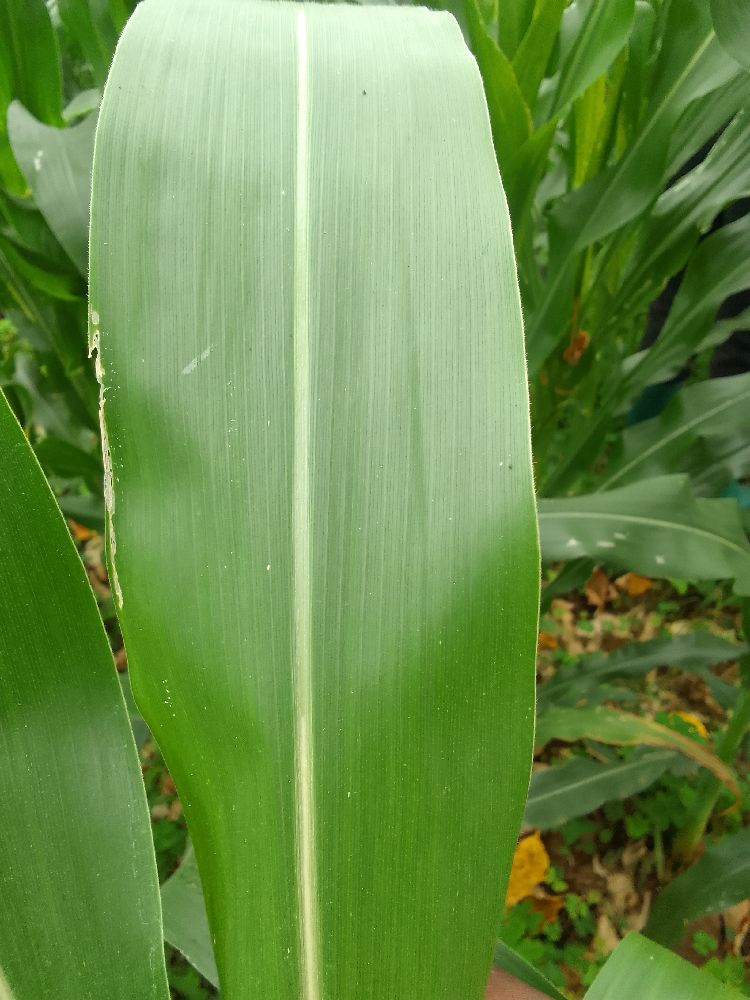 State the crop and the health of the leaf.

maize, healthy
